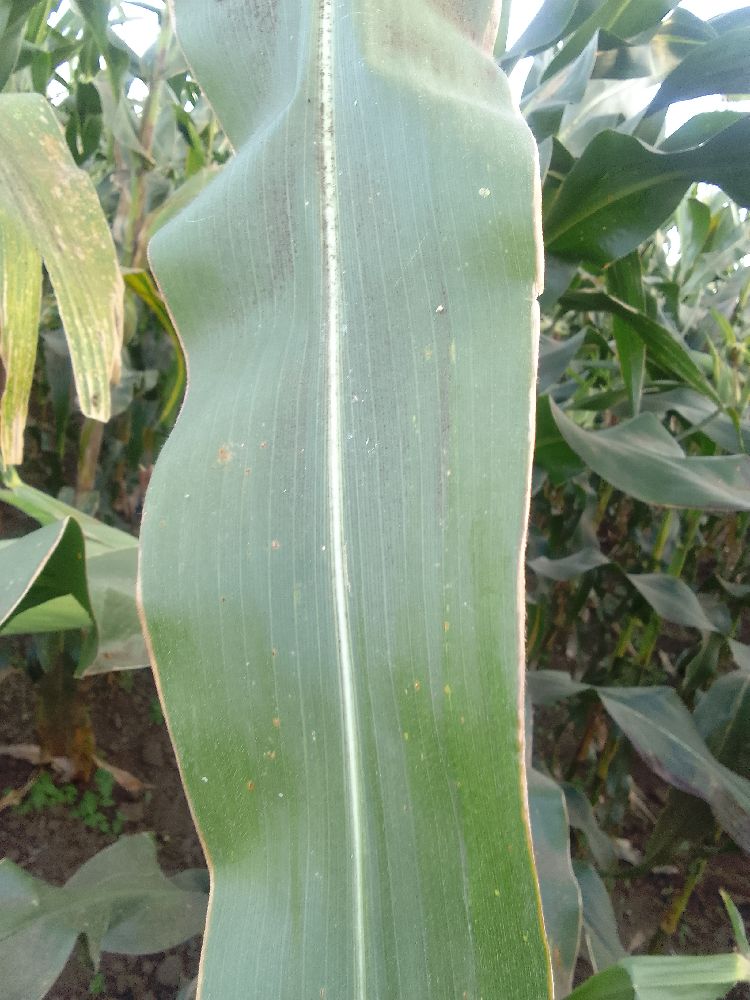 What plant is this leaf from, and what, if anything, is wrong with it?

maize, healthy
